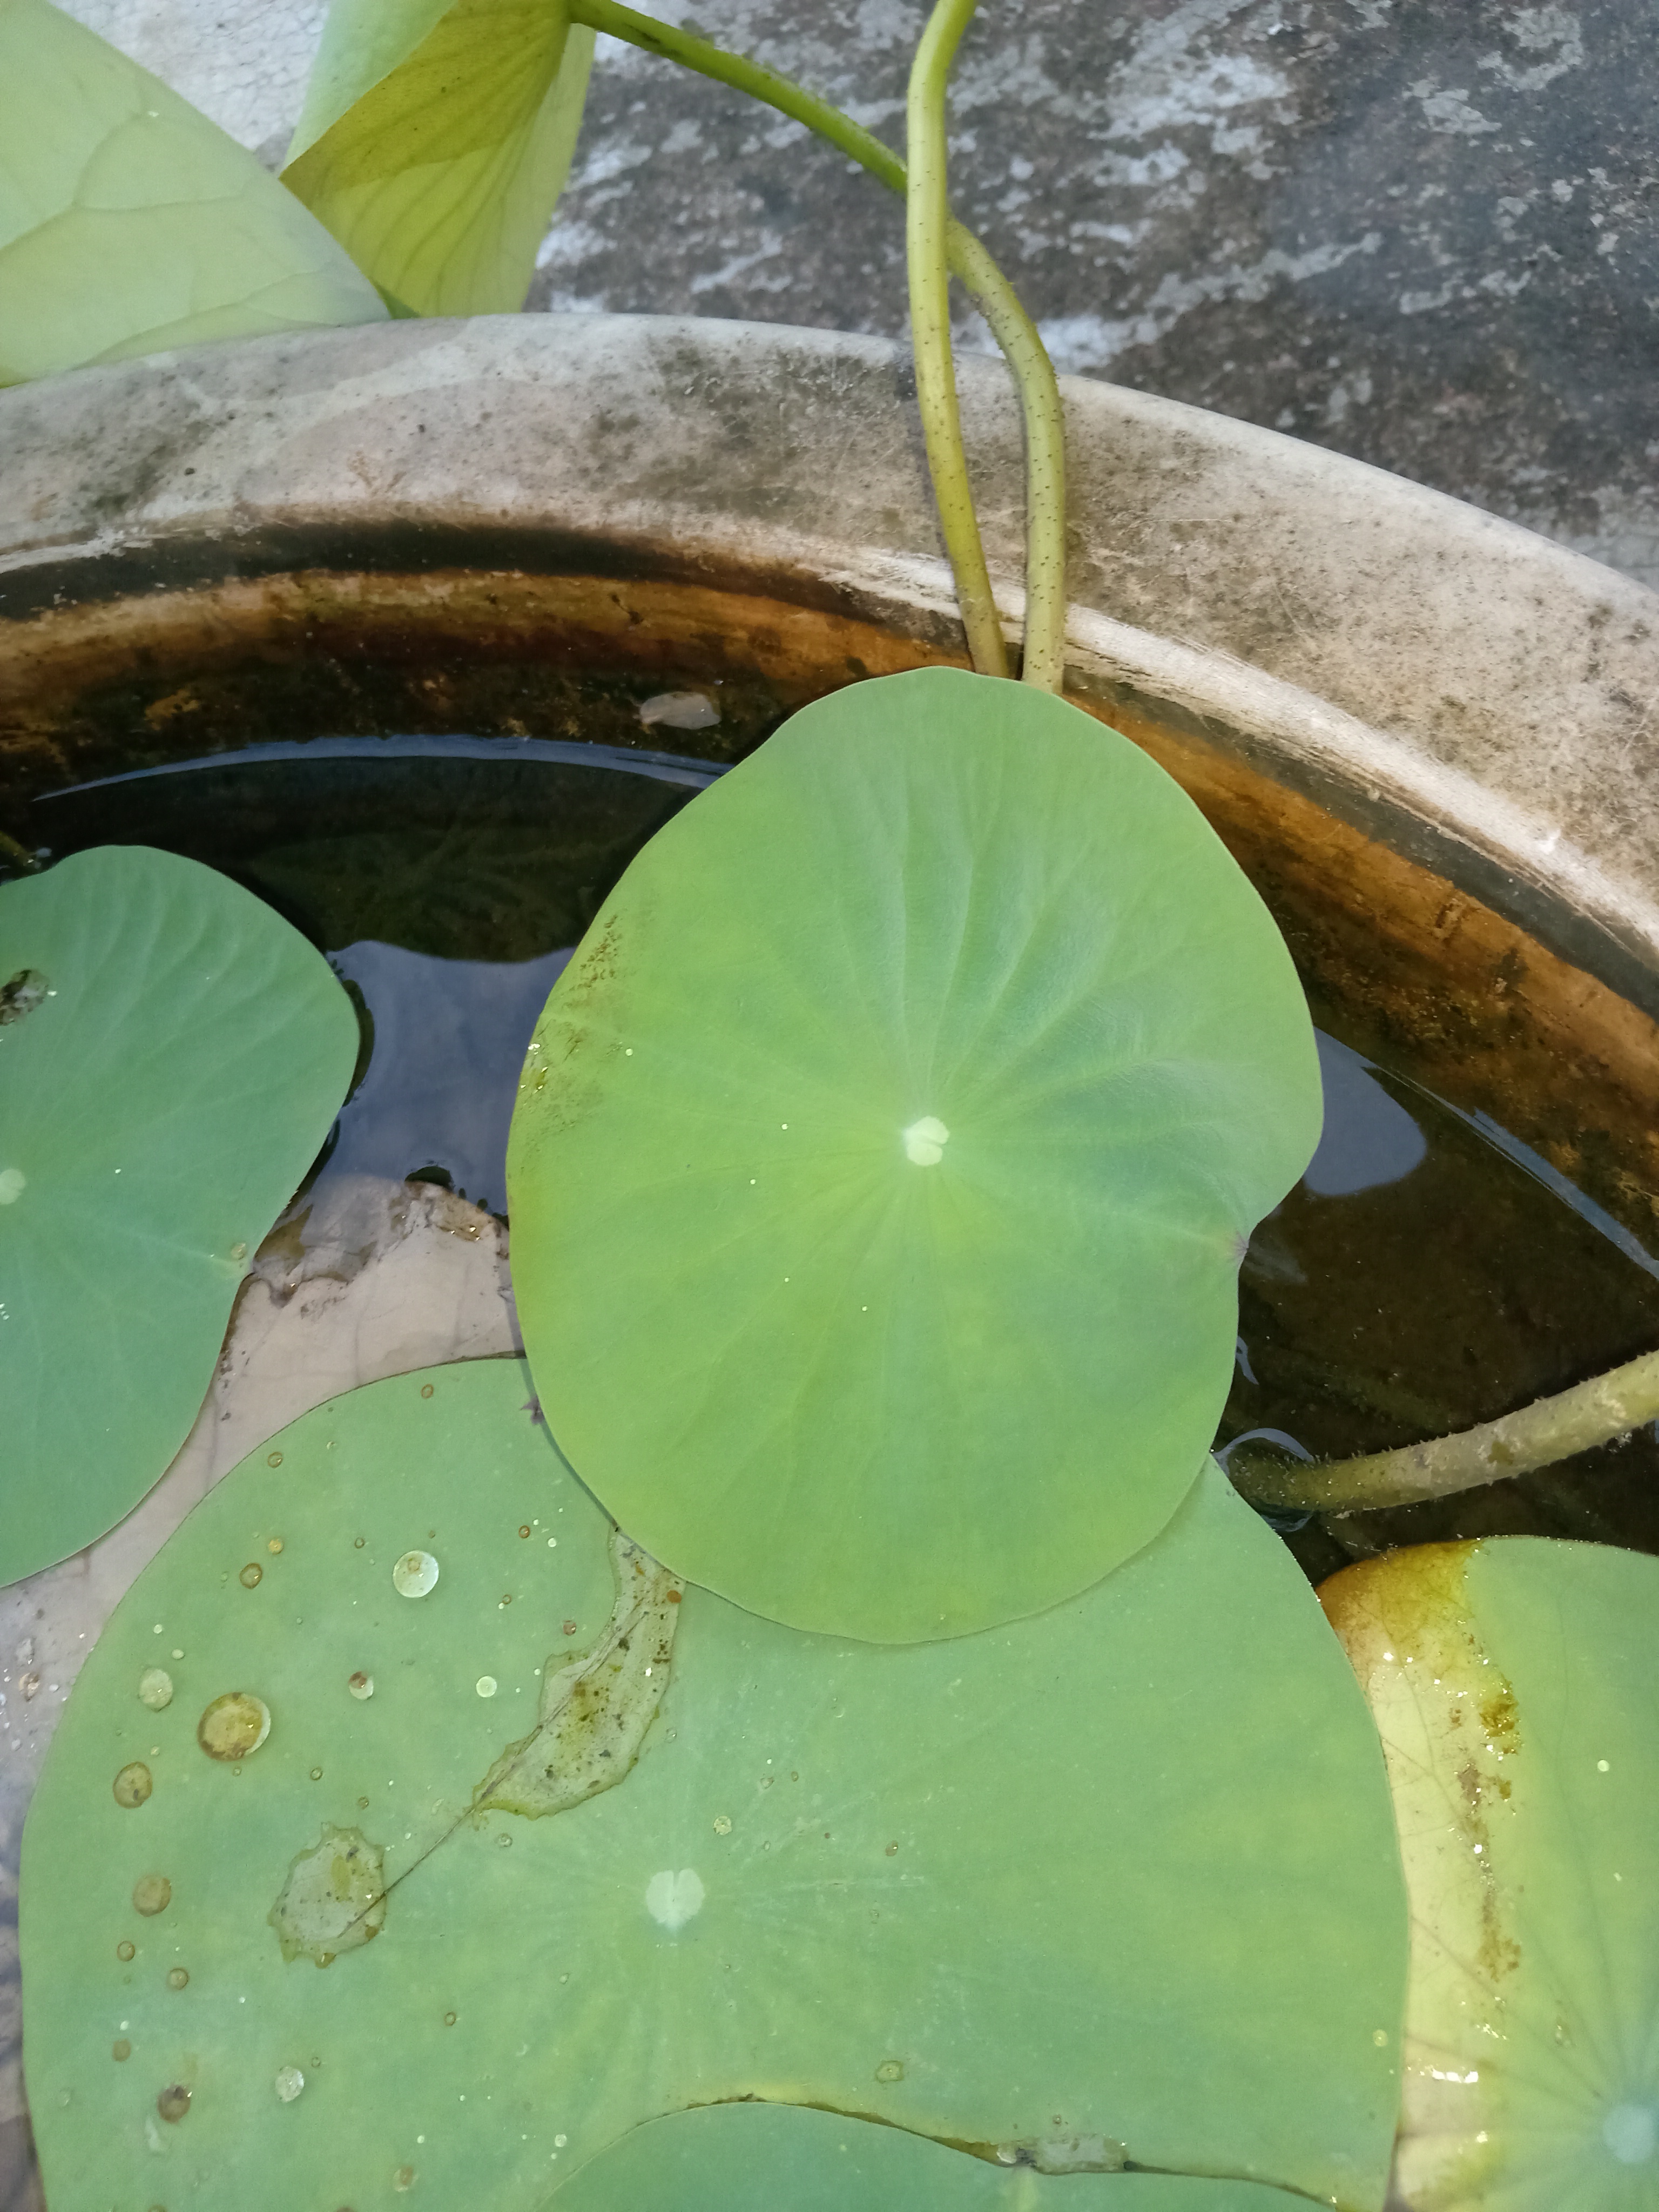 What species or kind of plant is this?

lotus
